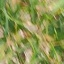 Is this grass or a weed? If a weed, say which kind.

grass
